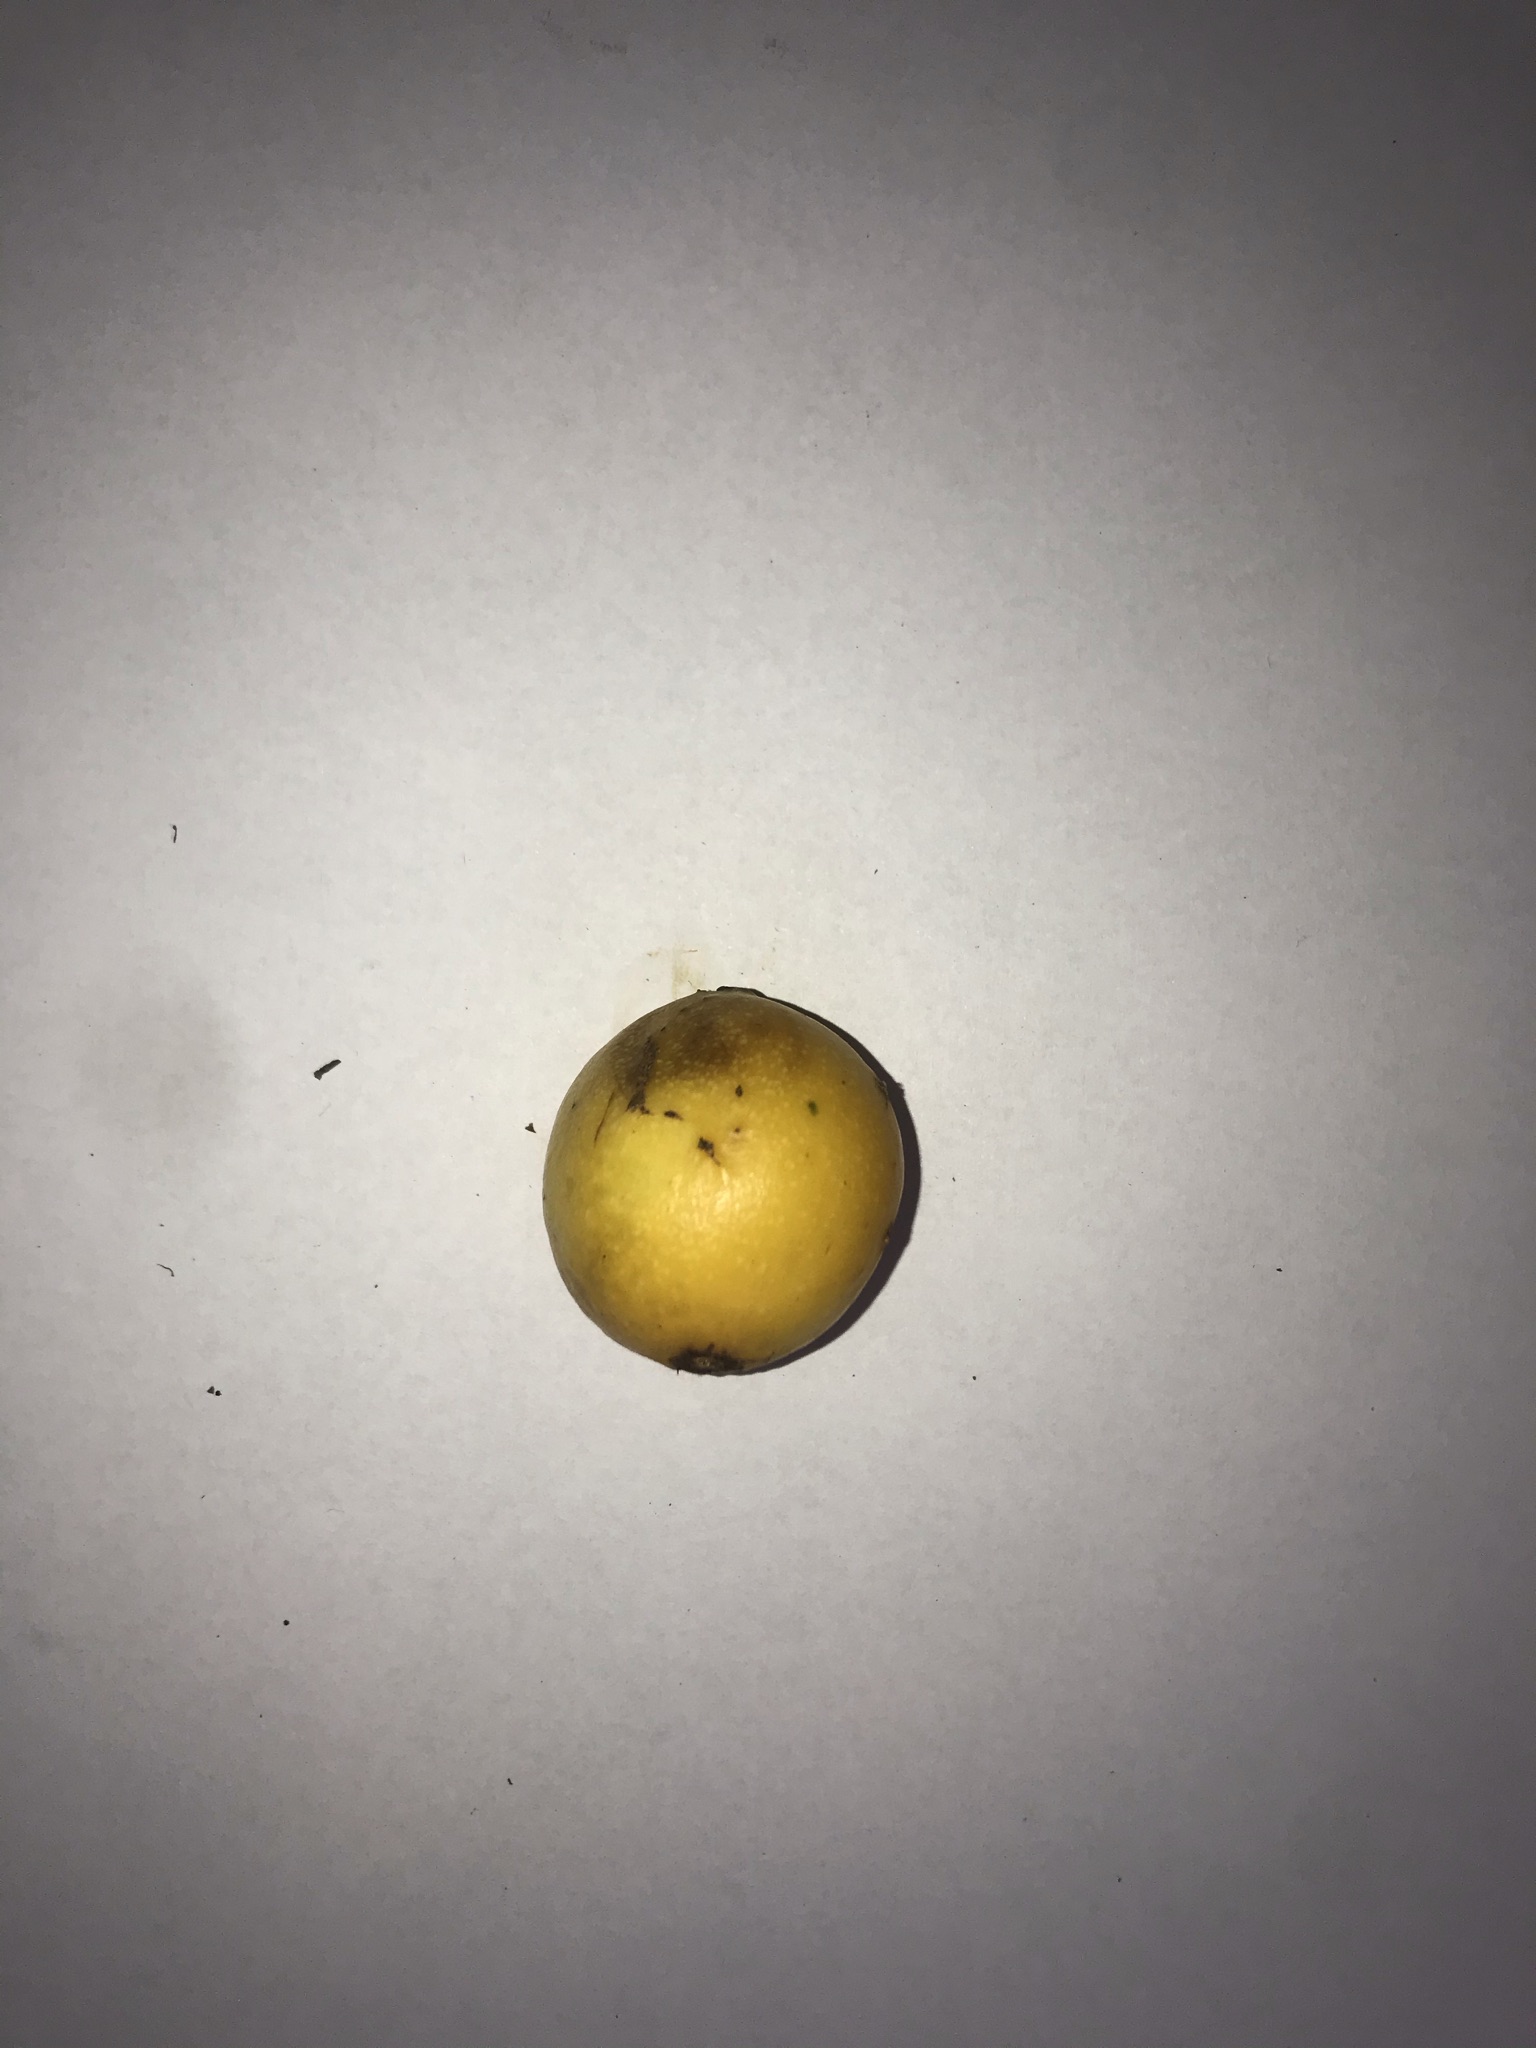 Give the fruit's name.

abiu
